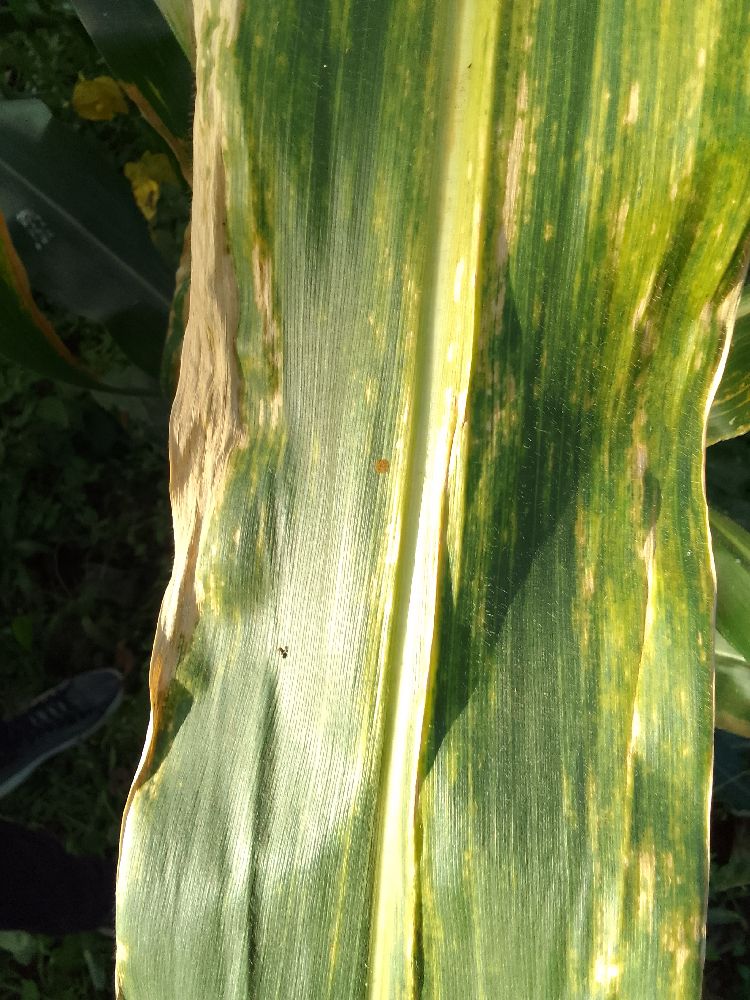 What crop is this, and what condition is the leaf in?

maize, maize lethal necrosis
